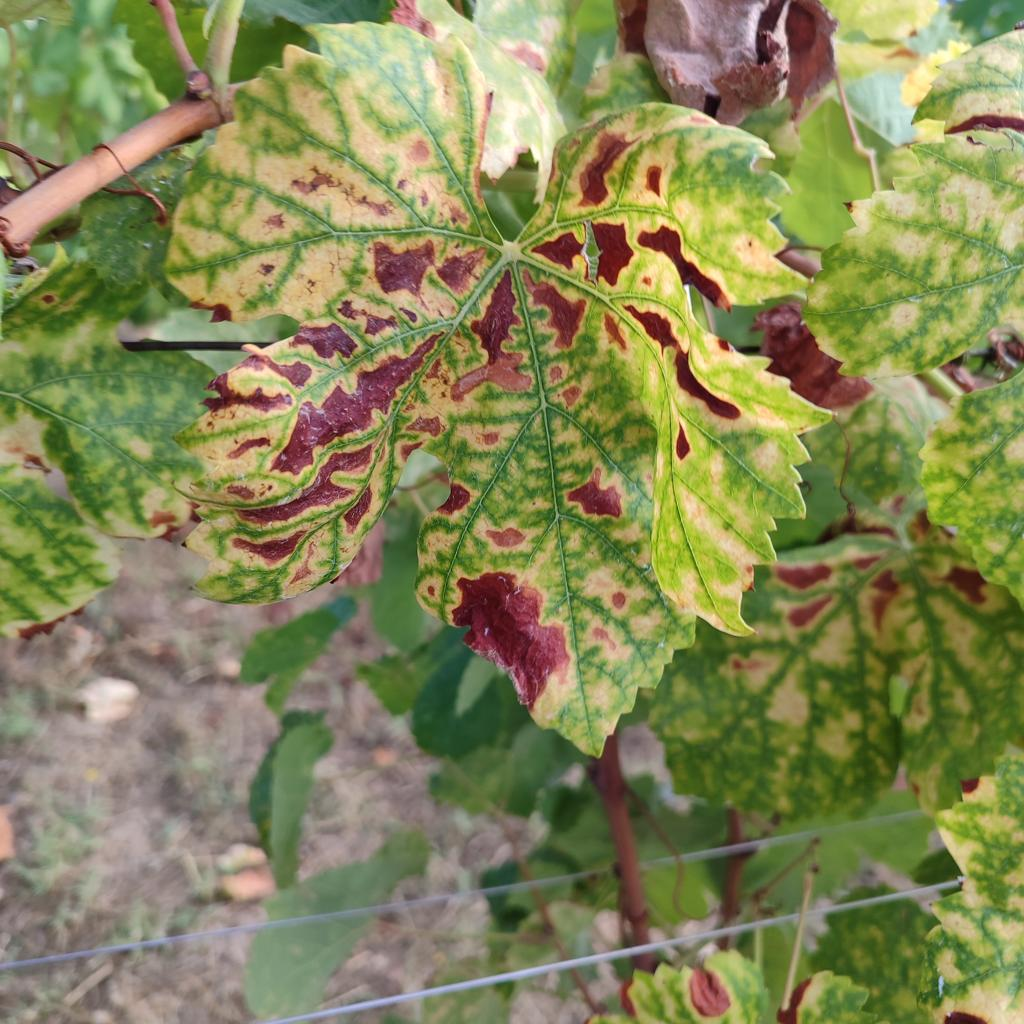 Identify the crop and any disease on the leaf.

grapevine, esca complex
